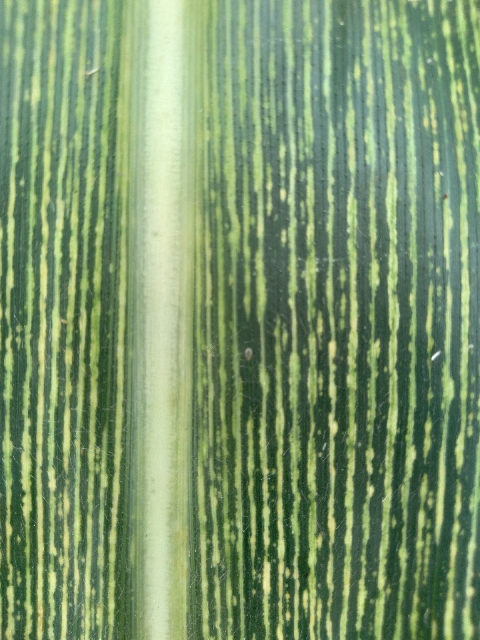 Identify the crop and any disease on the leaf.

maize, maize streak virus
